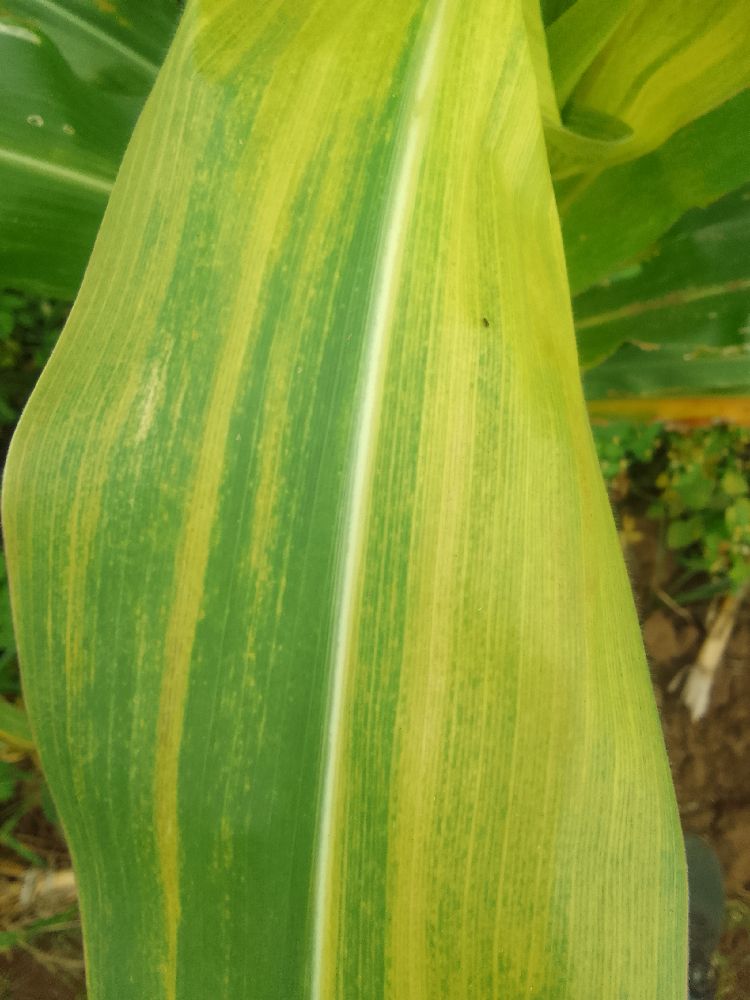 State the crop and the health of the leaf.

maize, maize lethal necrosis
